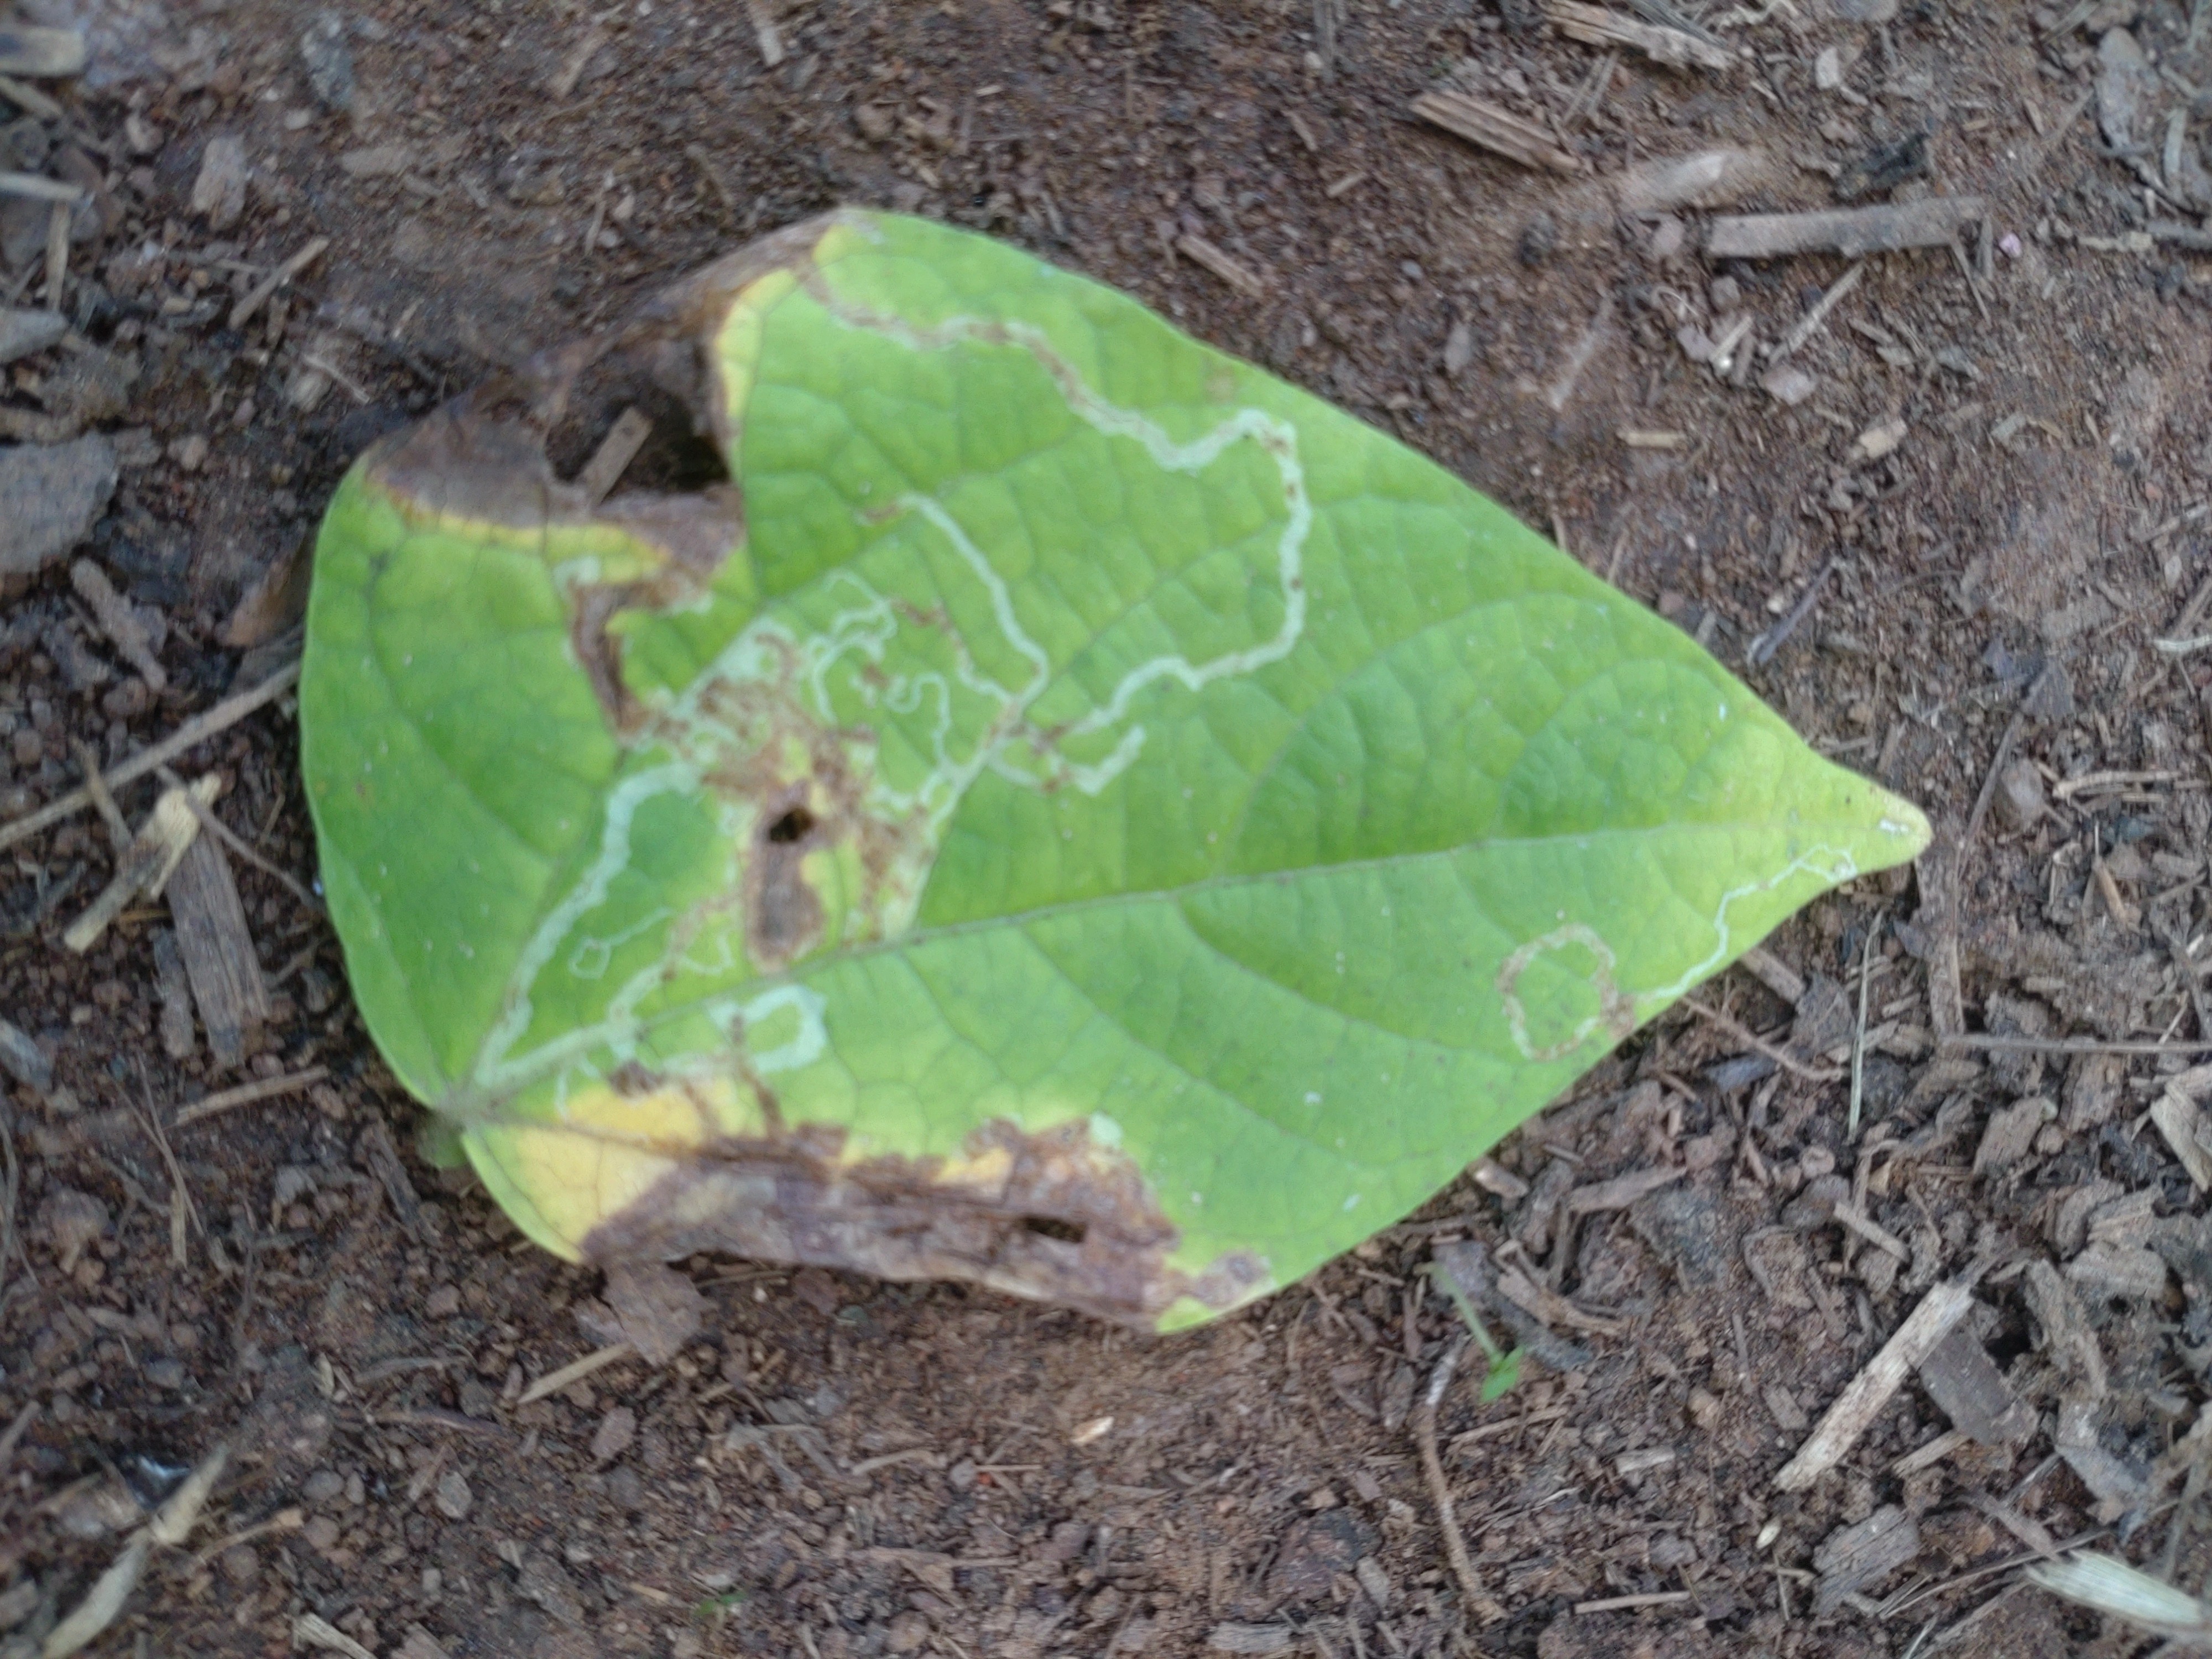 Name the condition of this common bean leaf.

anthracnose
